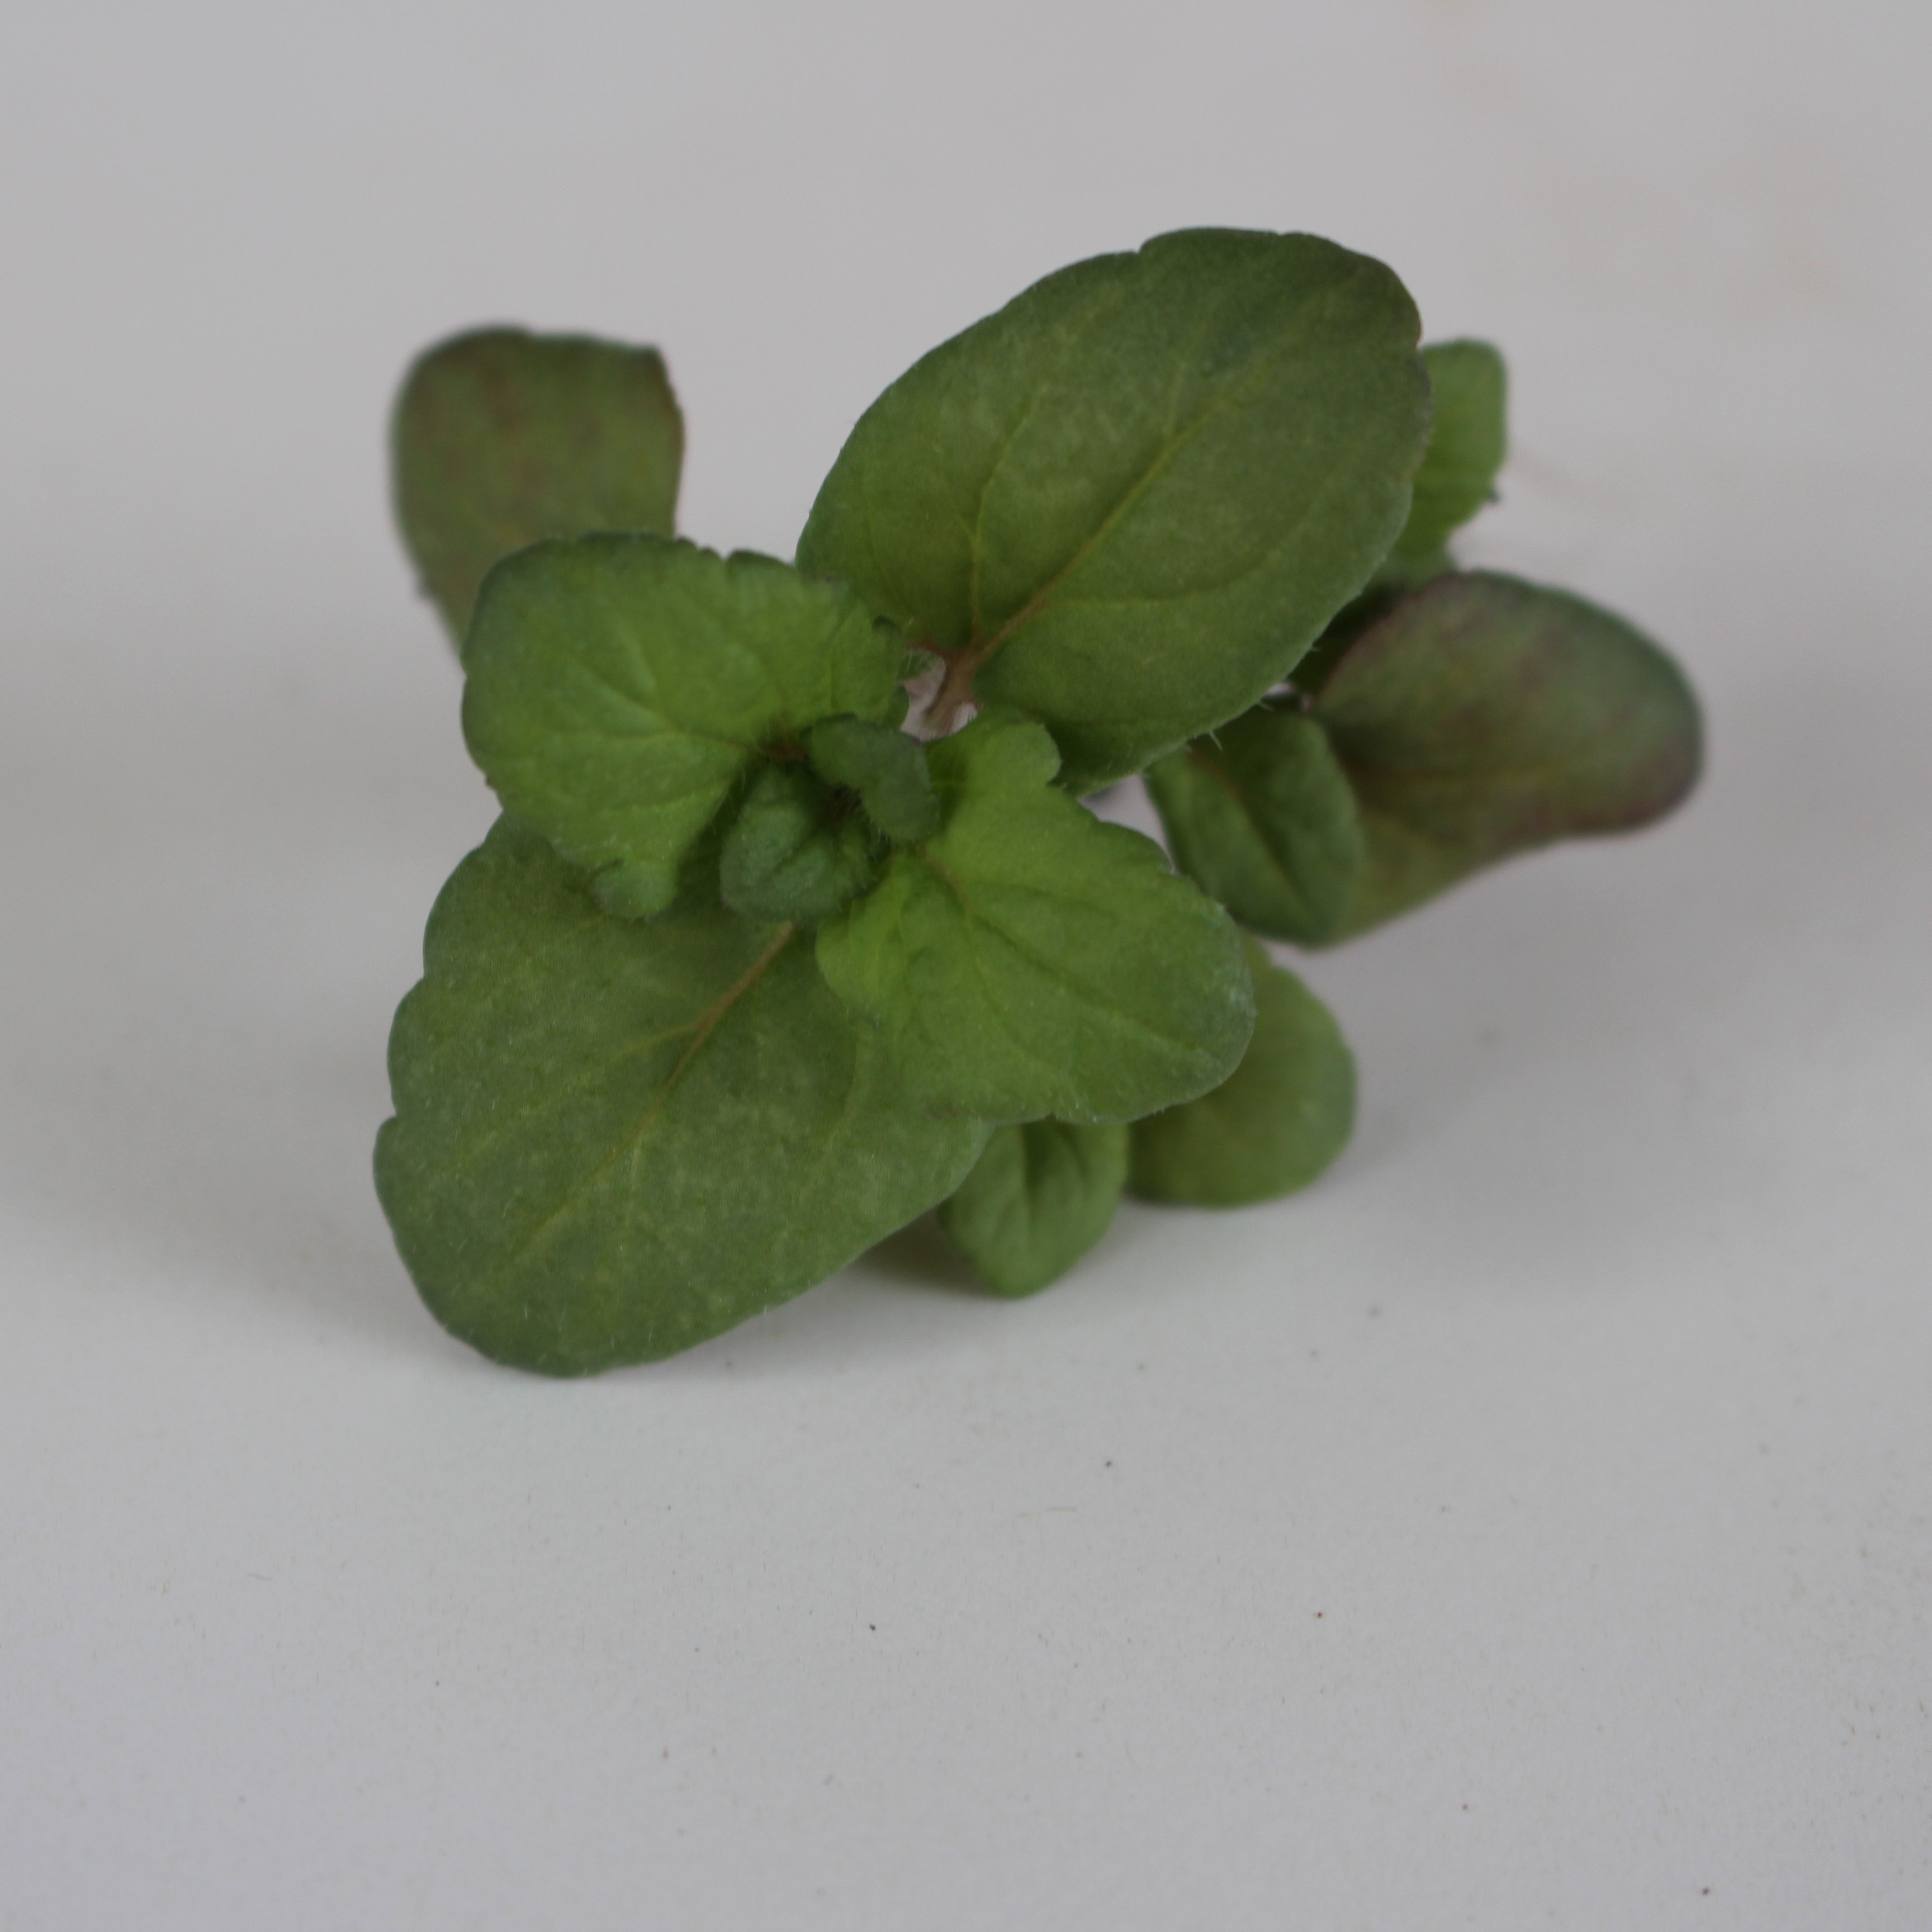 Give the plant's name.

Veronica persica
